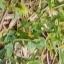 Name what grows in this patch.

unstructured weed
